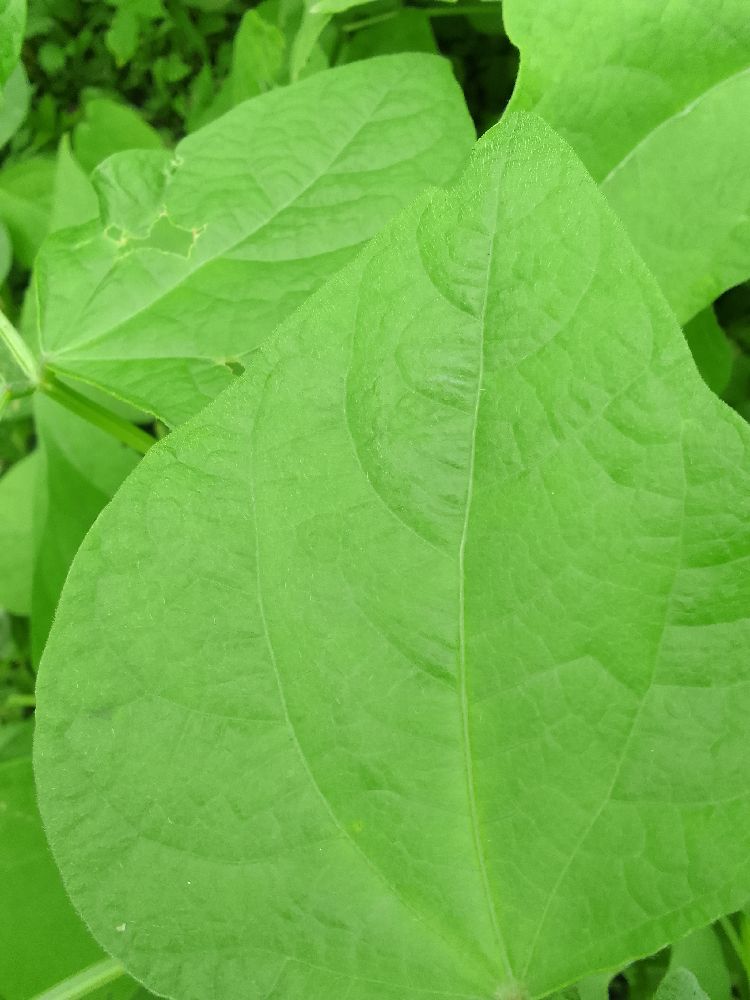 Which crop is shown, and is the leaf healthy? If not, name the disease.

common bean, healthy
